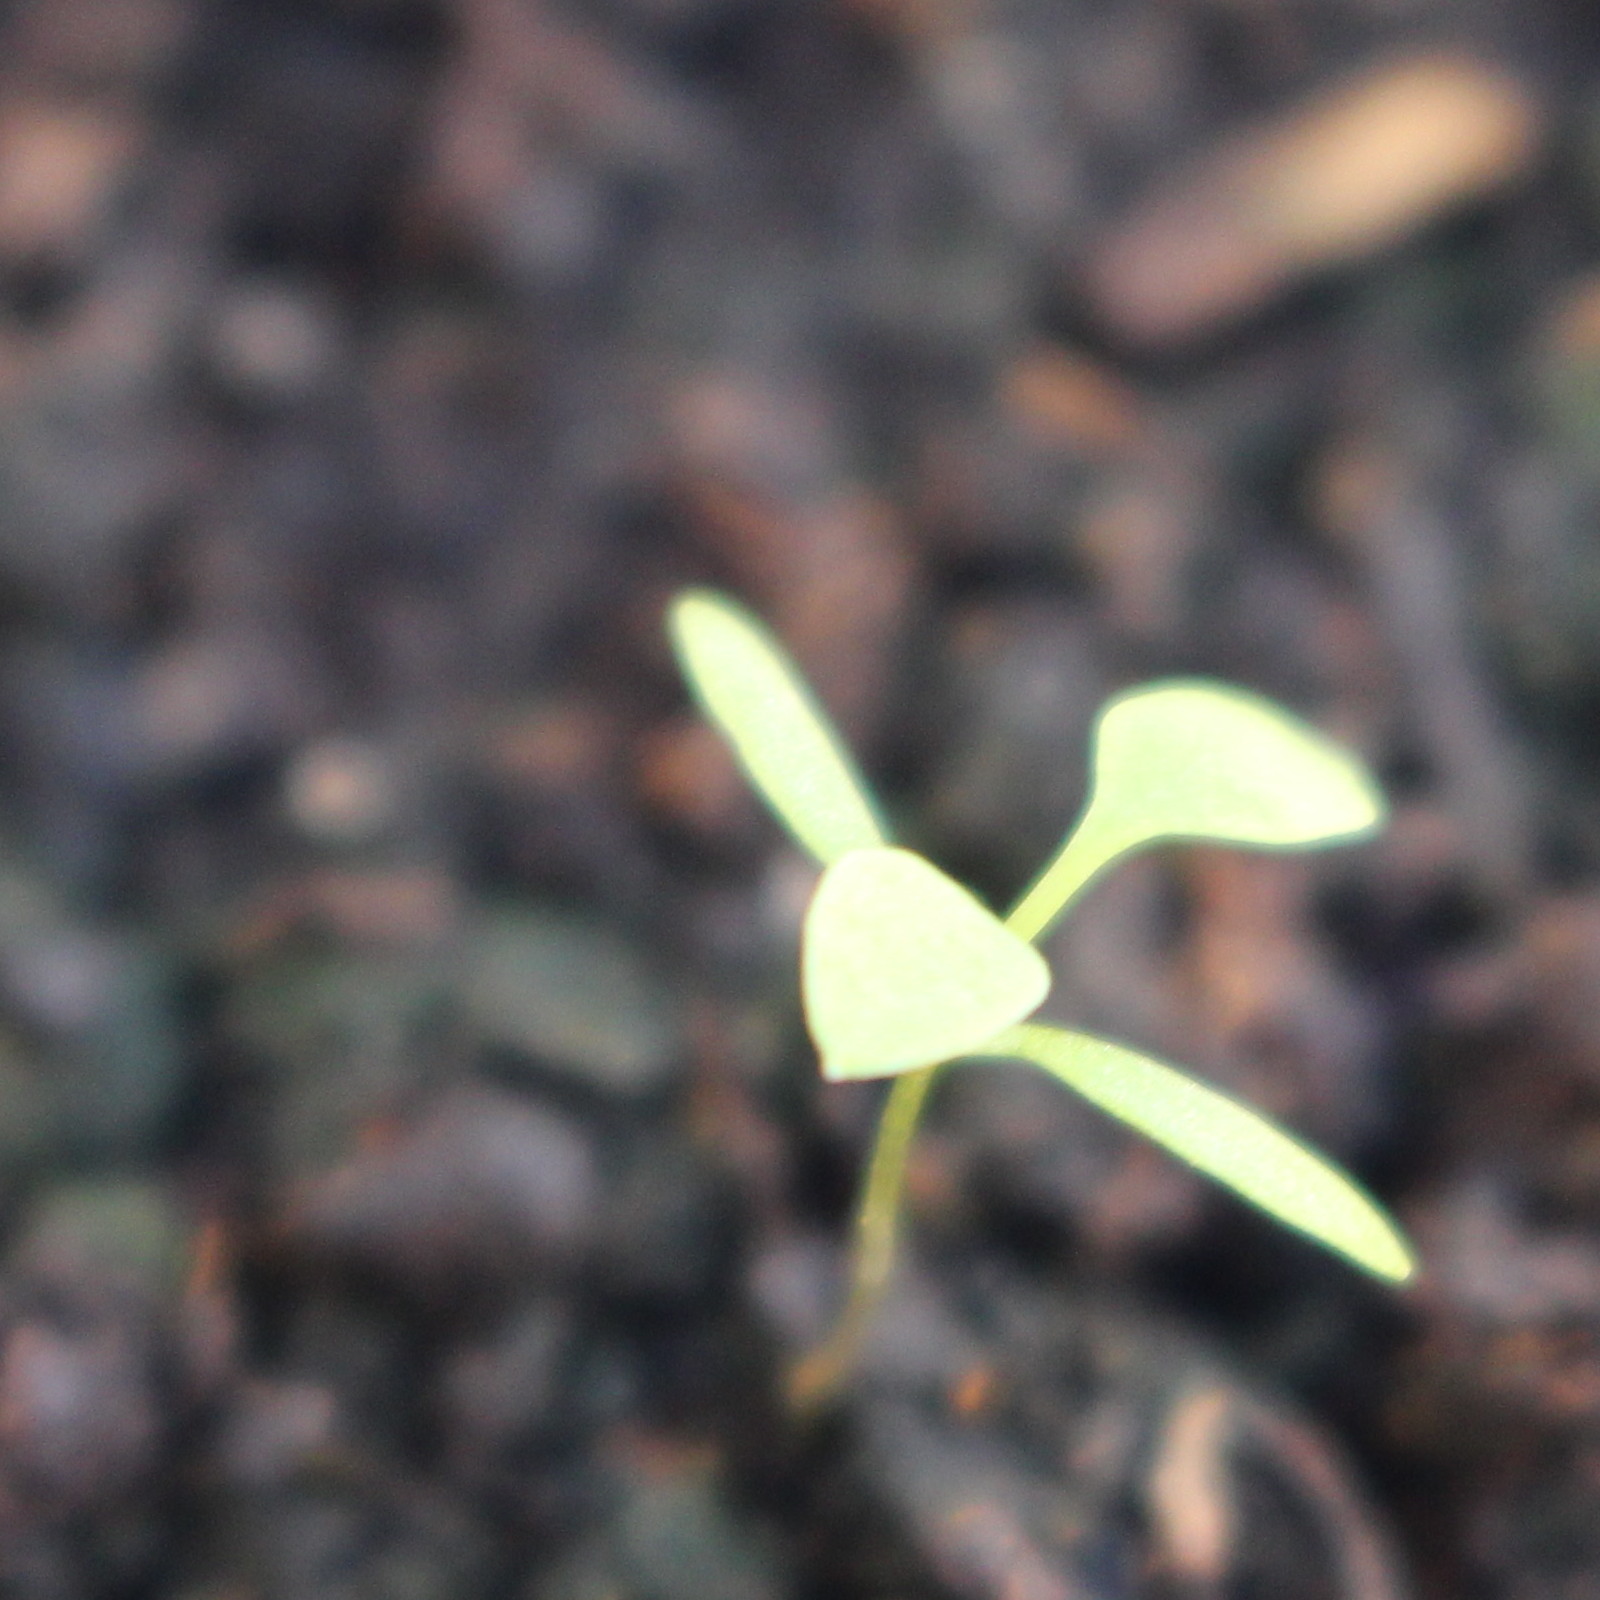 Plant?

Papaver rhoeas
